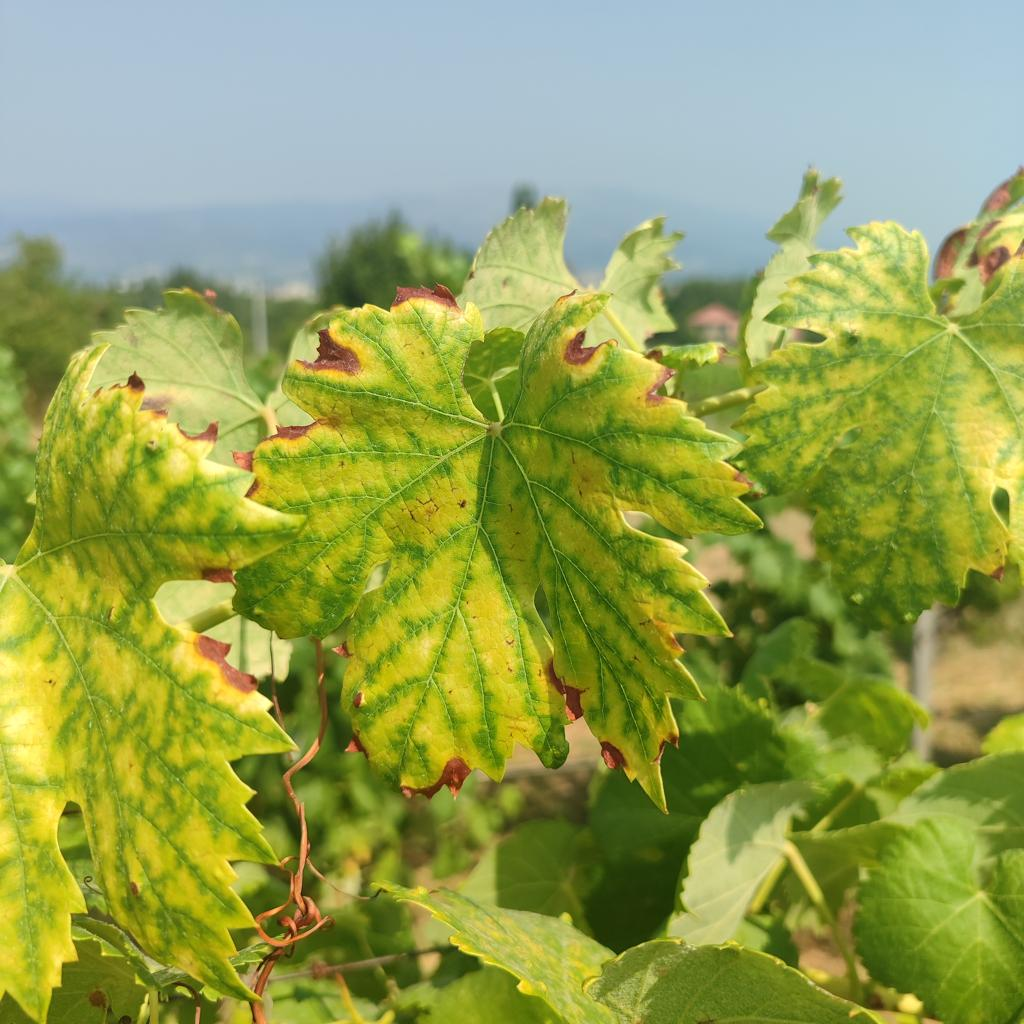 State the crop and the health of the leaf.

grapevine, esca complex
